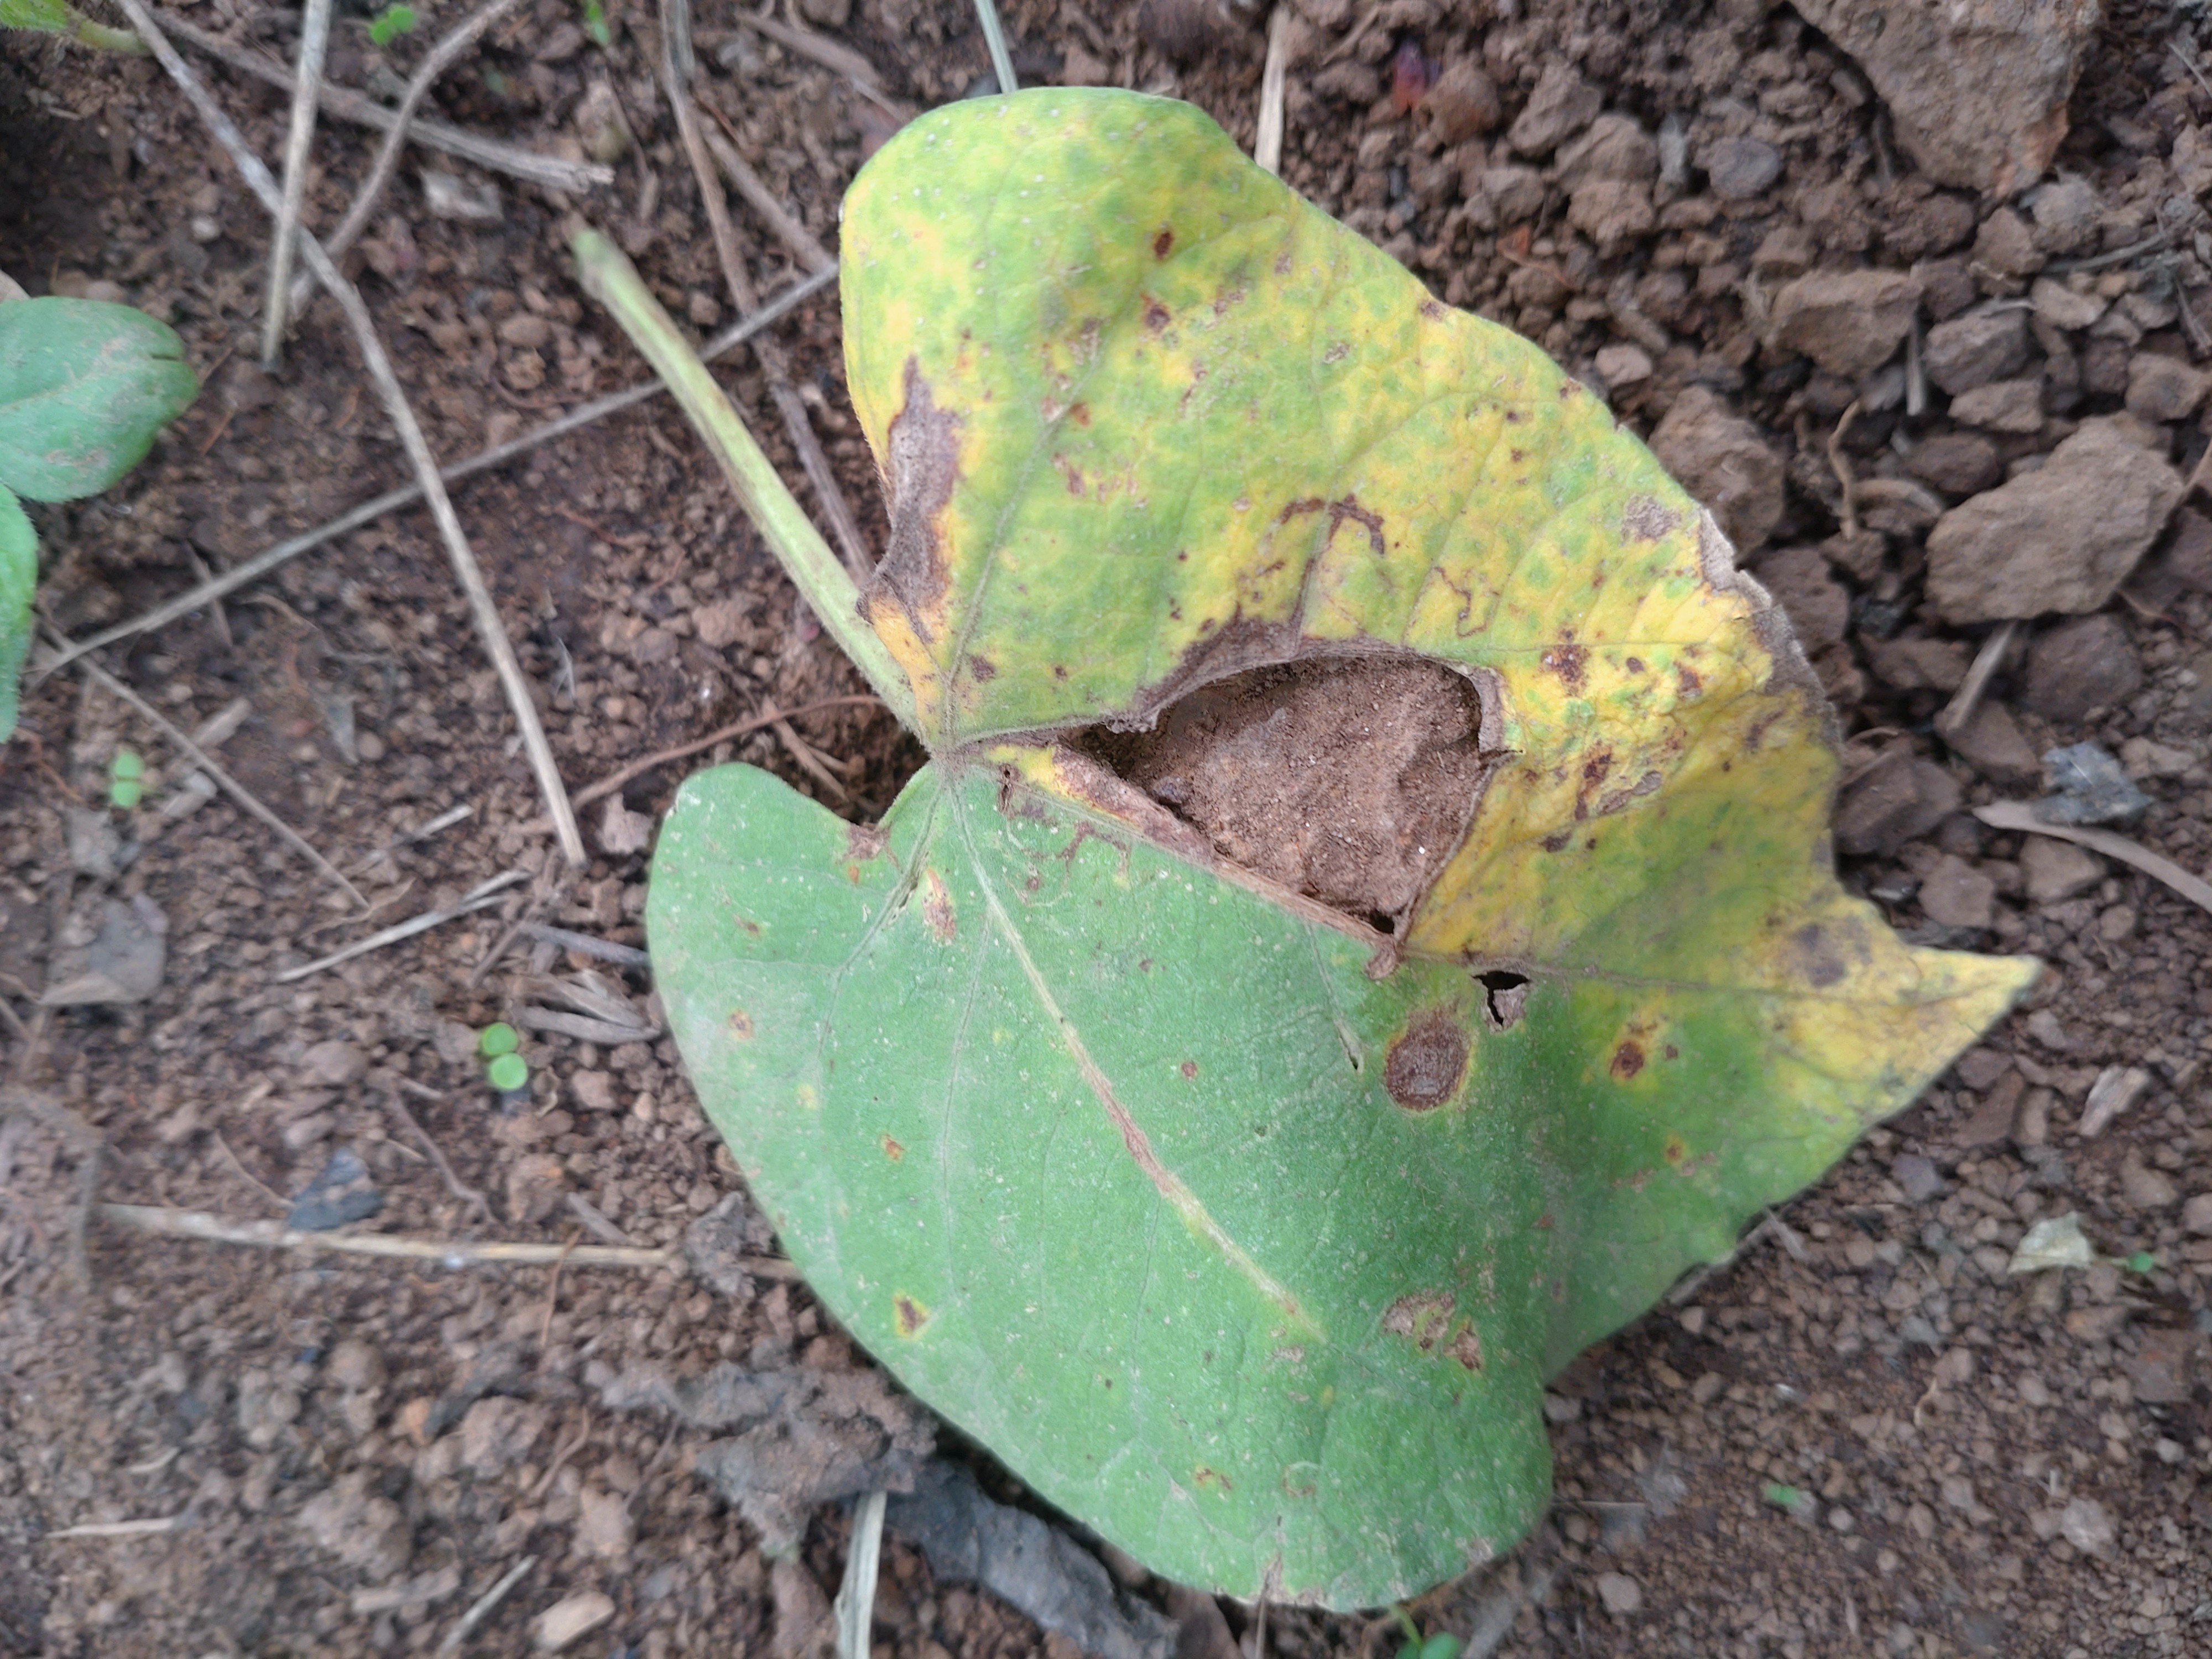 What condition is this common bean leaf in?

rust
